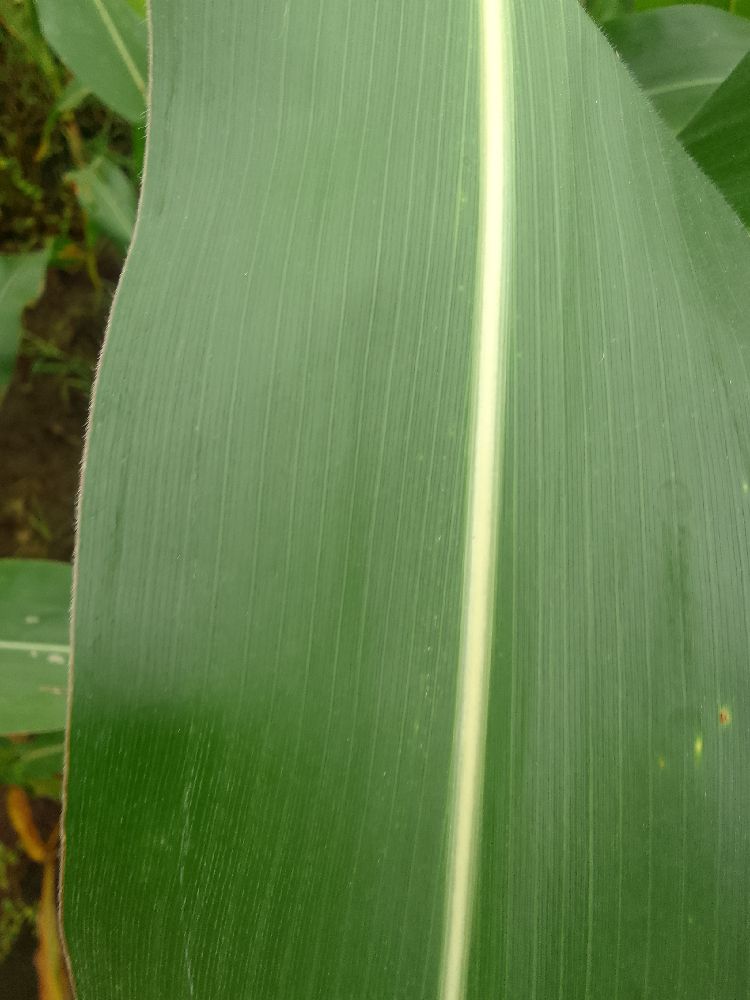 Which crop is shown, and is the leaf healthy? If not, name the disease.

maize, healthy
